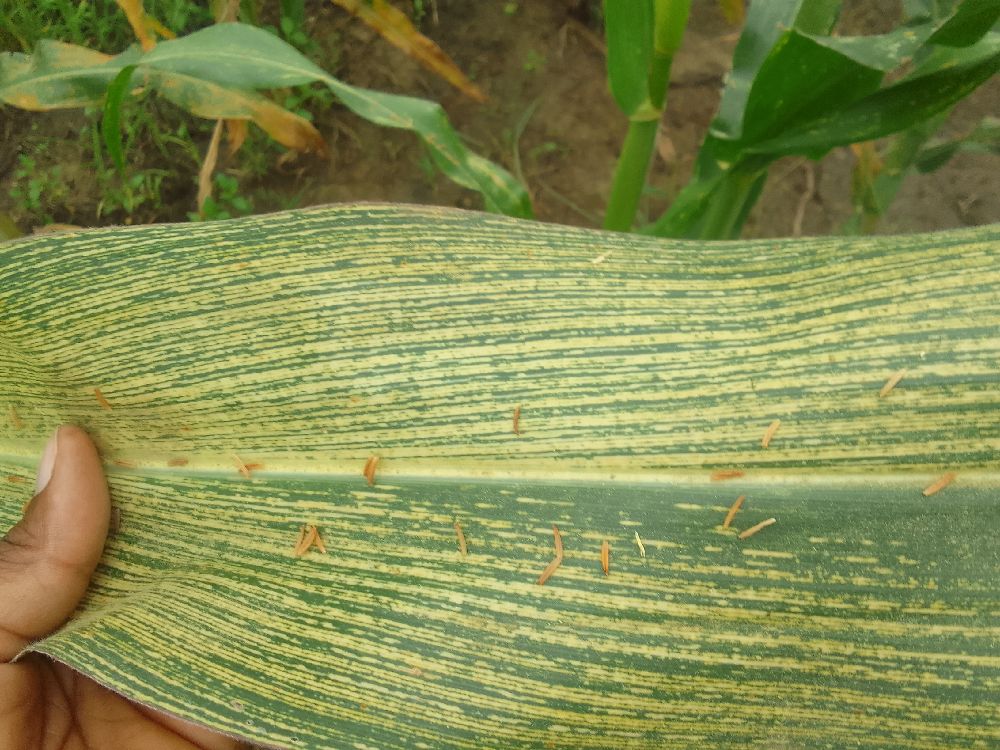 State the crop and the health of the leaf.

maize, maize streak virus
